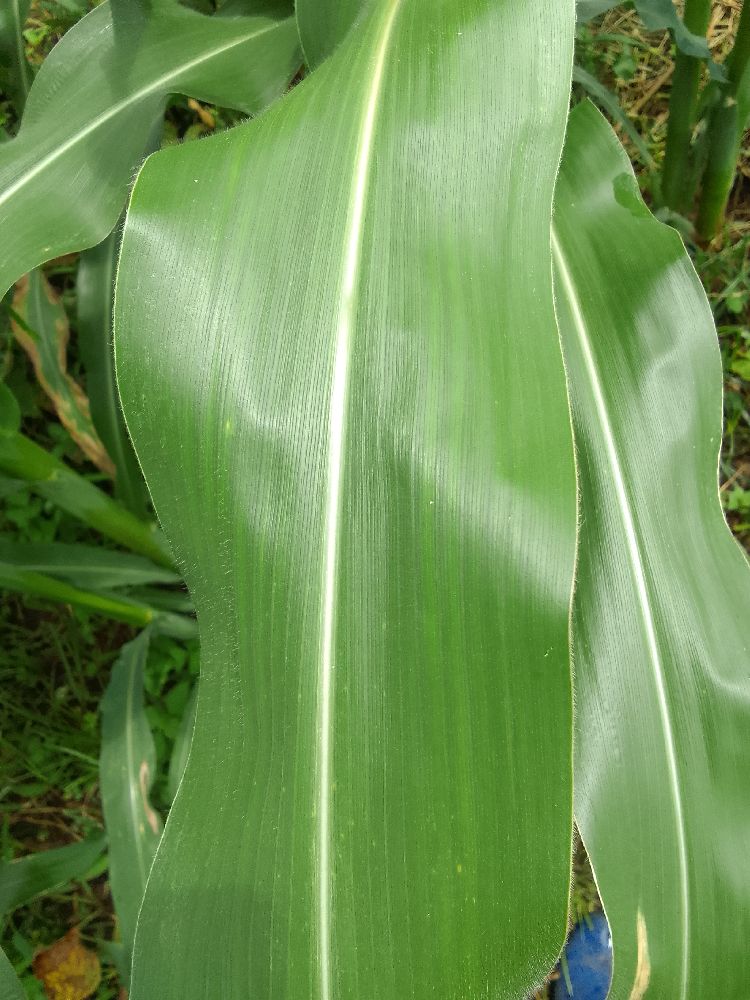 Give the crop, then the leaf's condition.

maize, healthy
